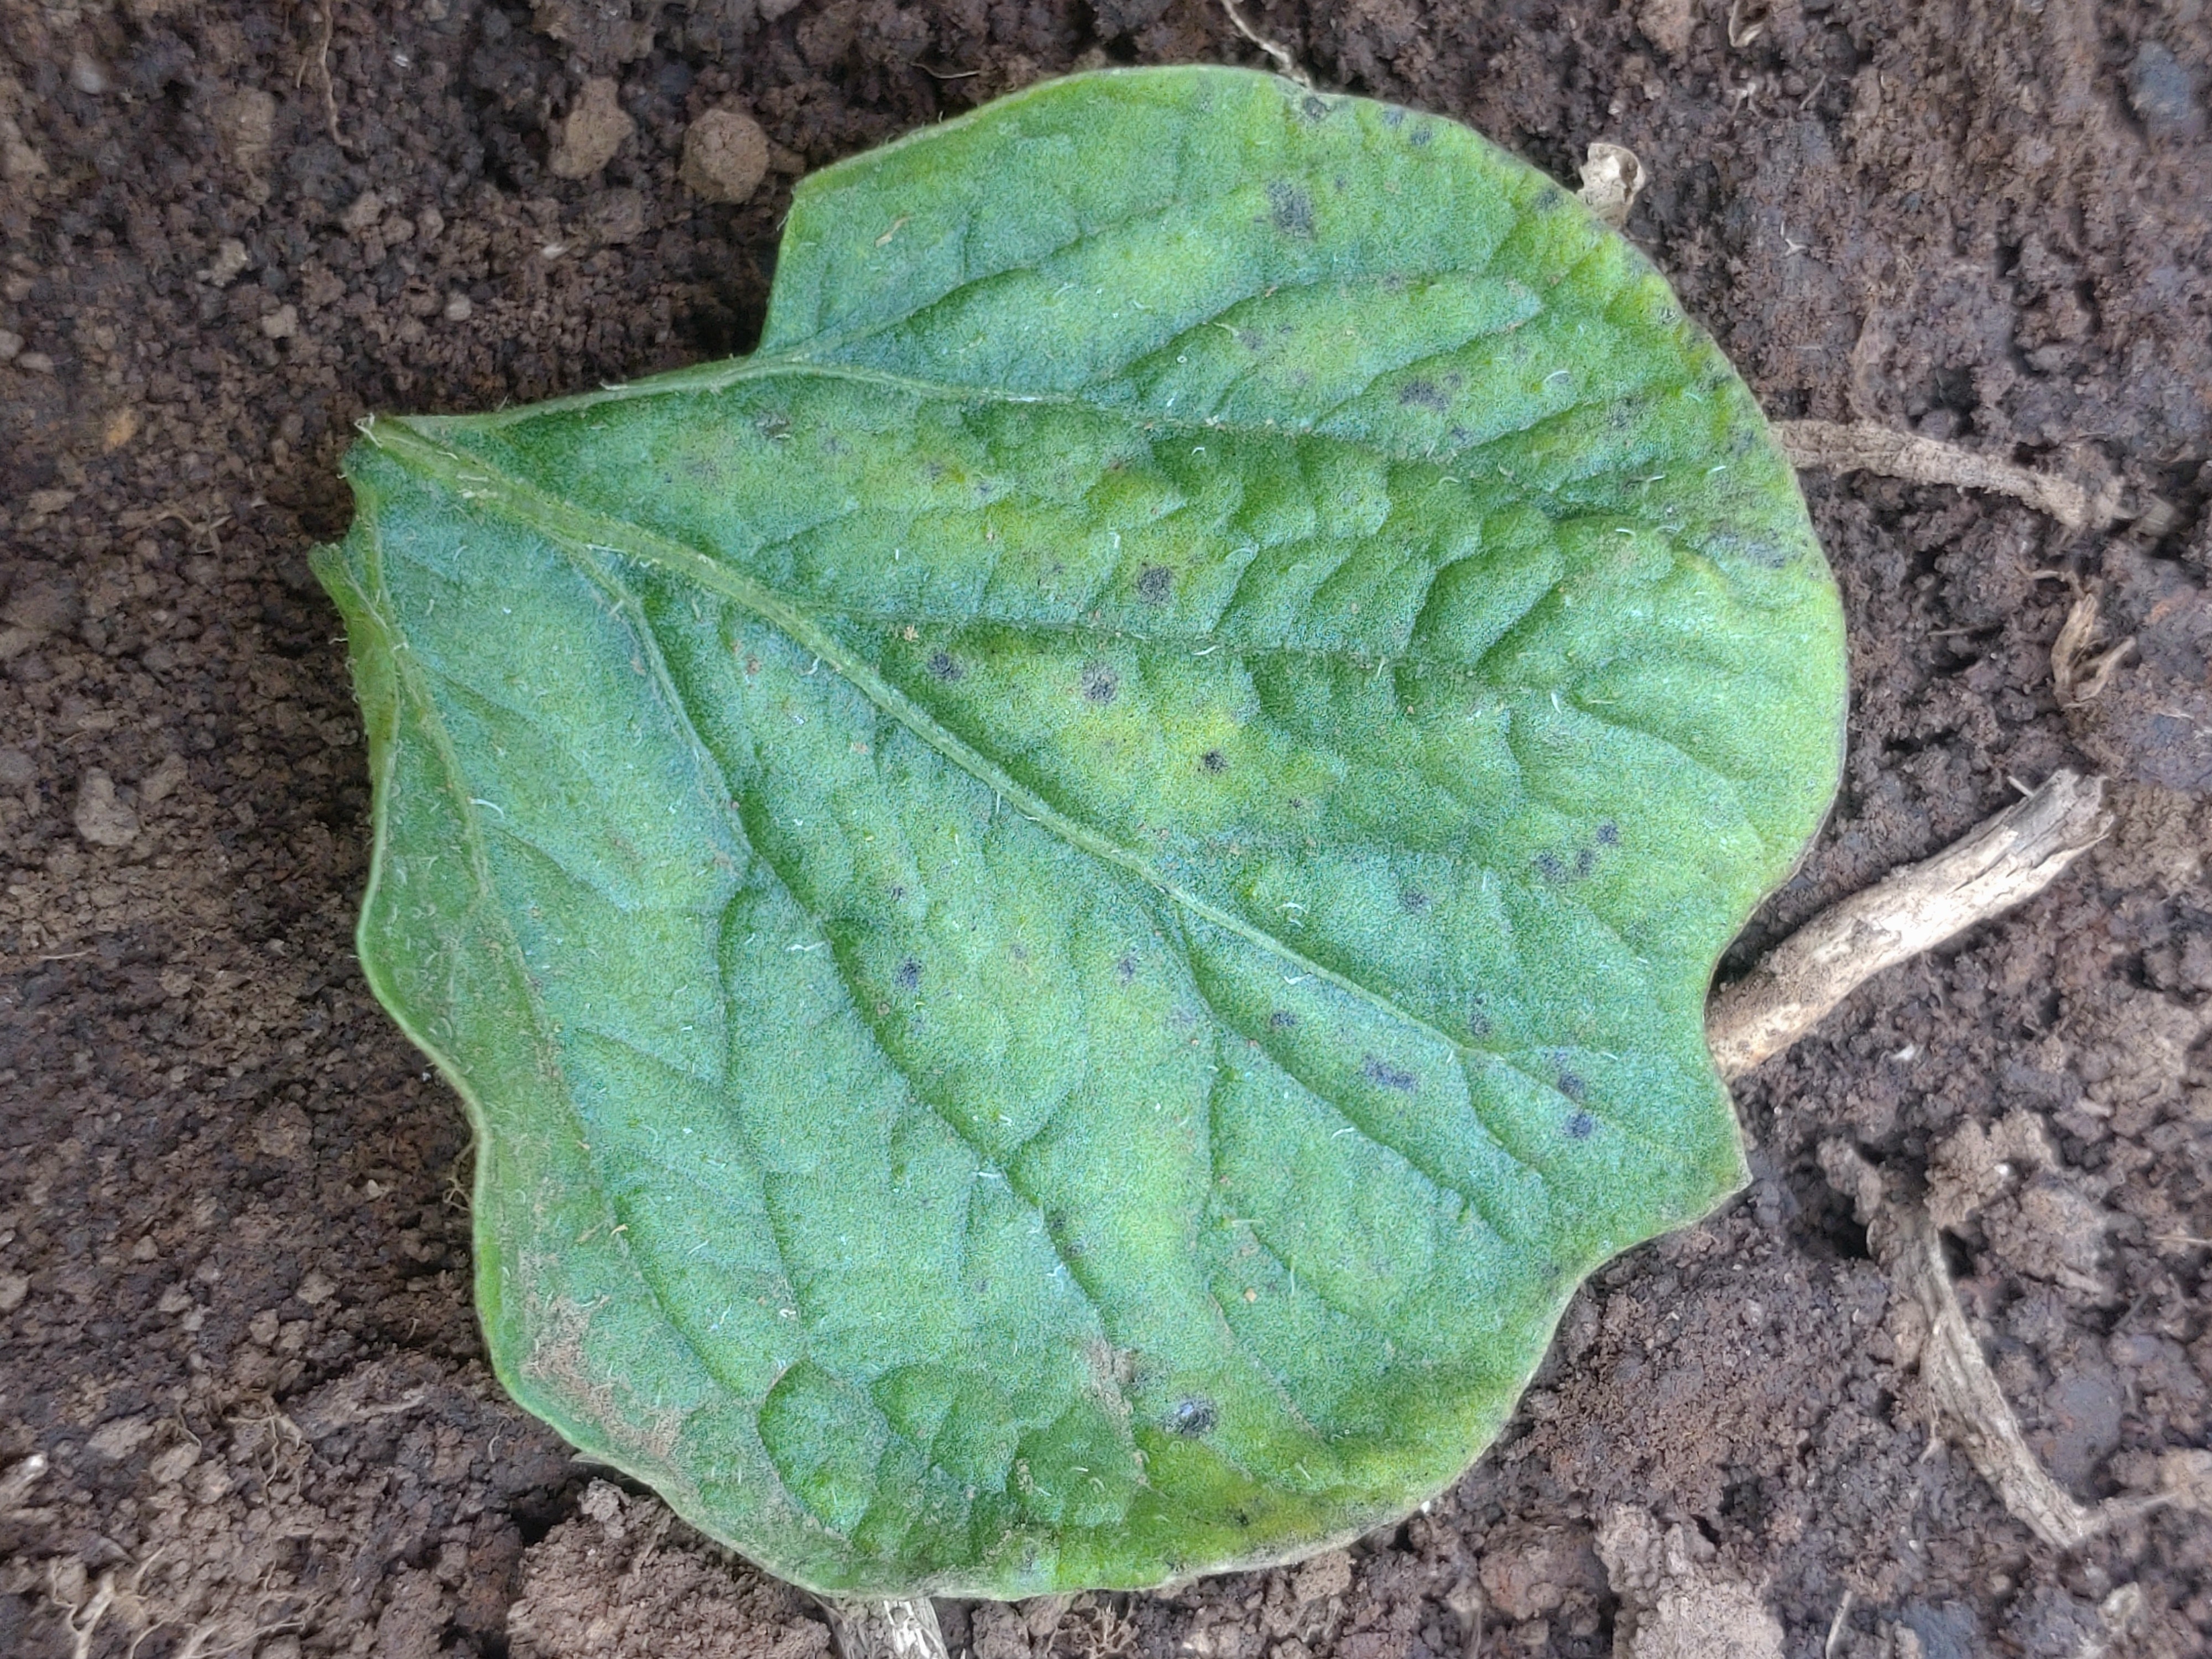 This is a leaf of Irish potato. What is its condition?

late blight
